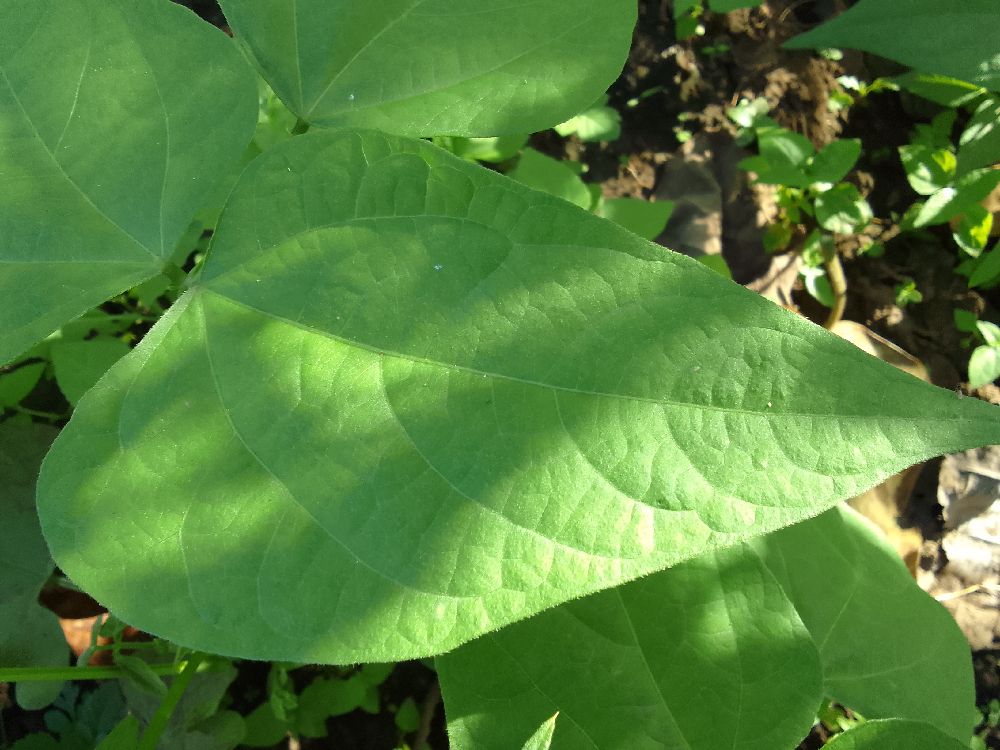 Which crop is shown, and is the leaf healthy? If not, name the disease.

common bean, healthy
